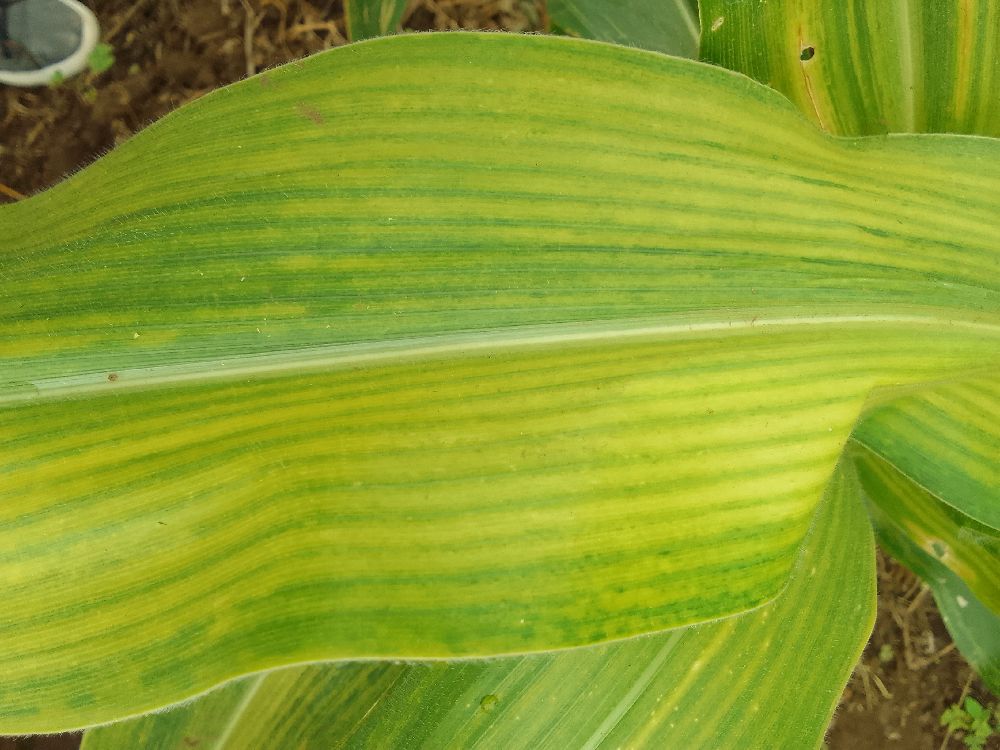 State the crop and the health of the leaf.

maize, maize lethal necrosis
